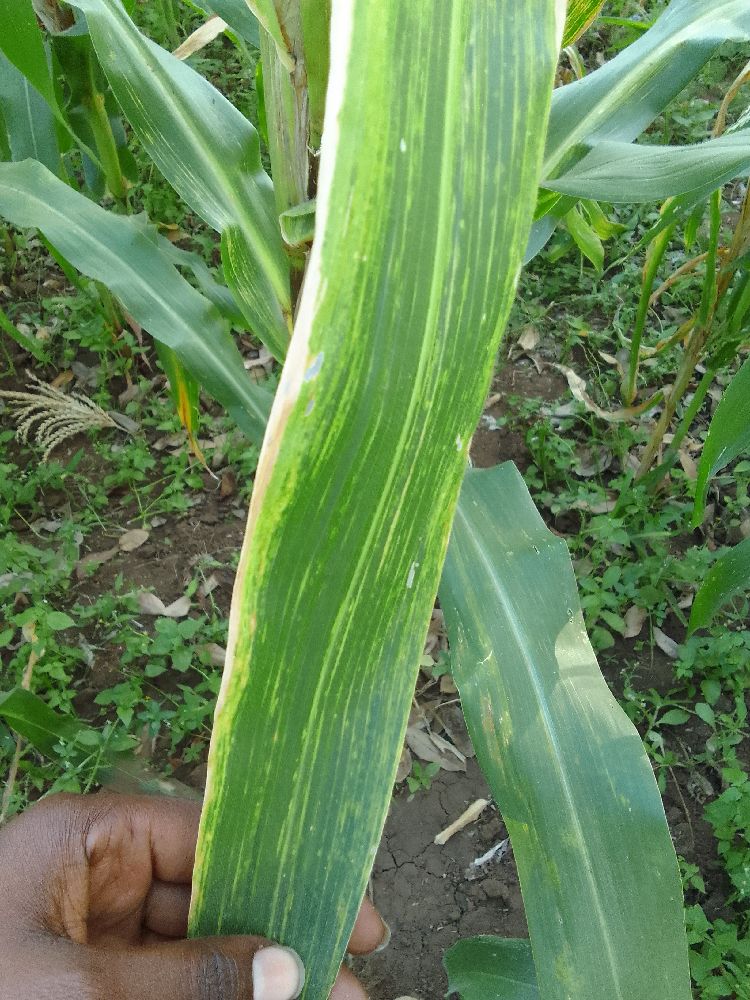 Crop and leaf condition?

maize, maize lethal necrosis
